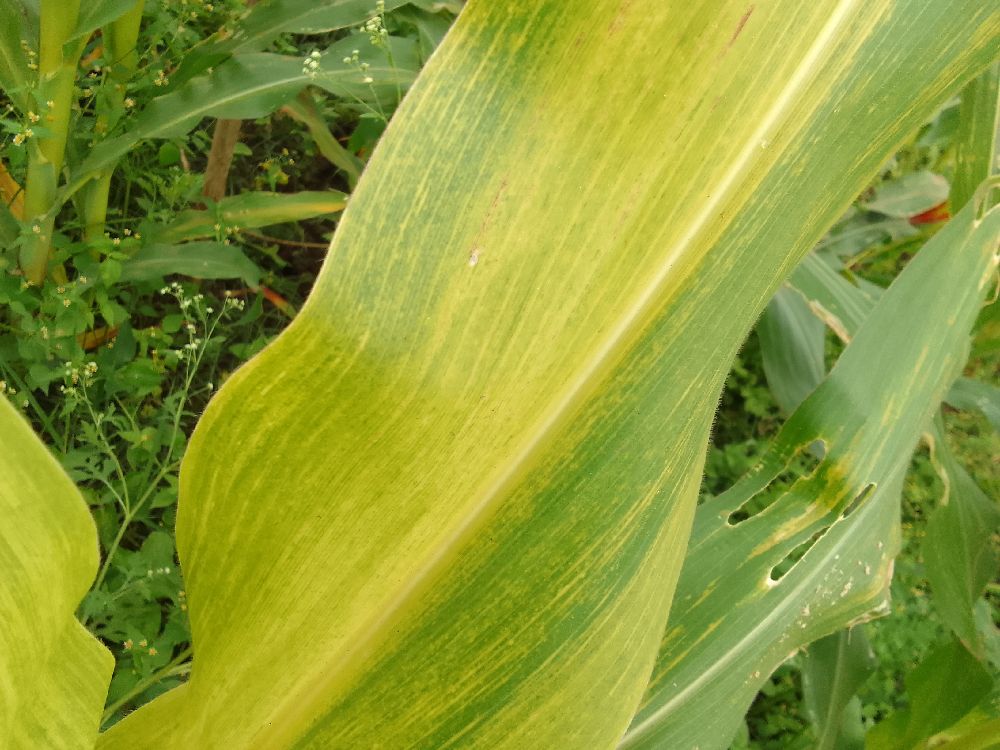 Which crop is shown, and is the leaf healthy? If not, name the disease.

maize, maize lethal necrosis
